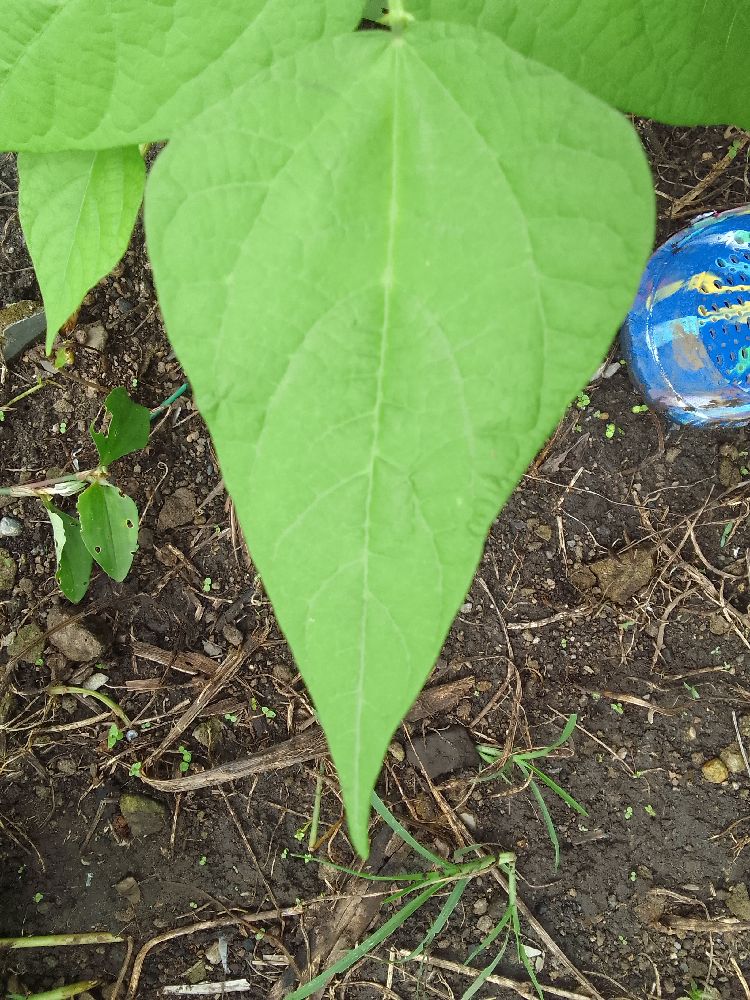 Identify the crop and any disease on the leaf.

common bean, healthy
